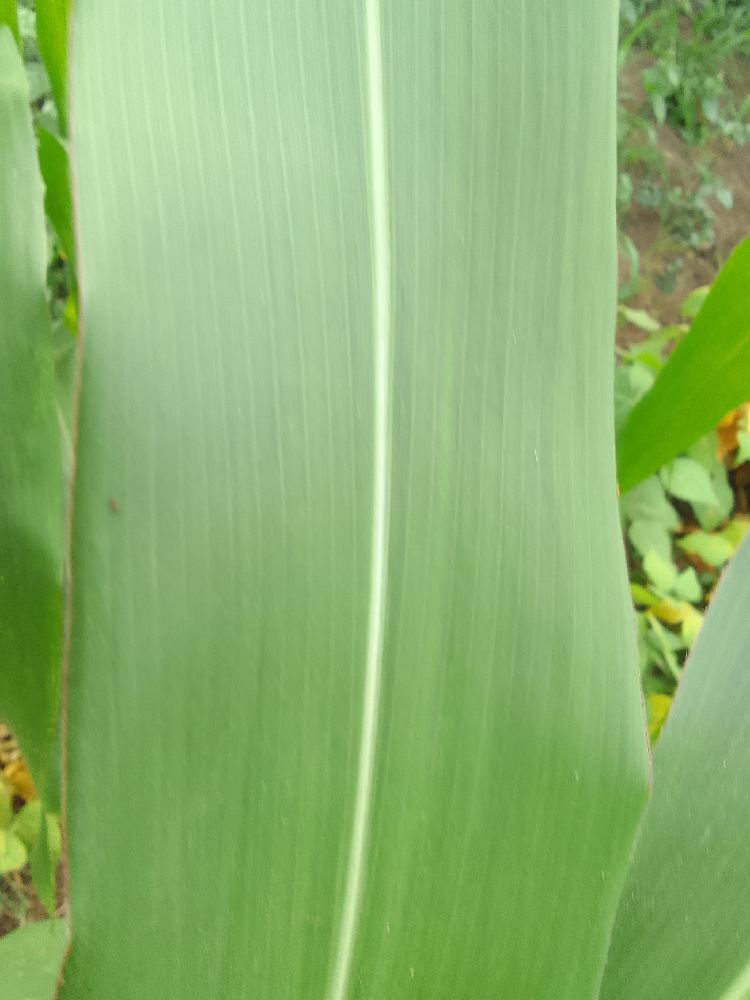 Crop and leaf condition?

maize, healthy
